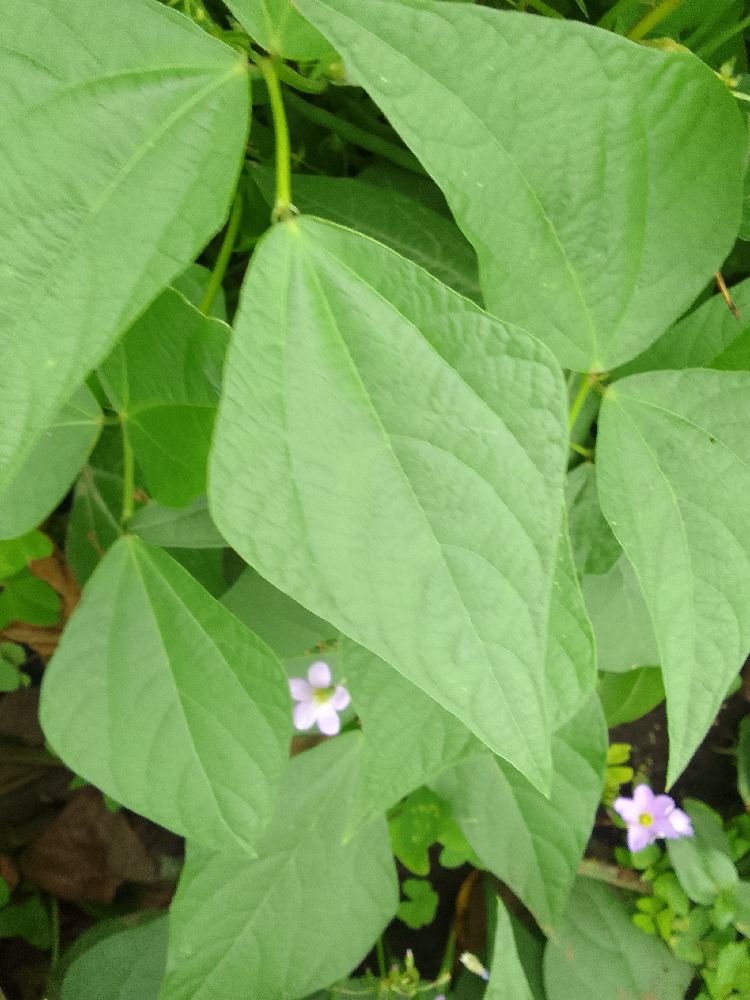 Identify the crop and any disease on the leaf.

common bean, healthy
